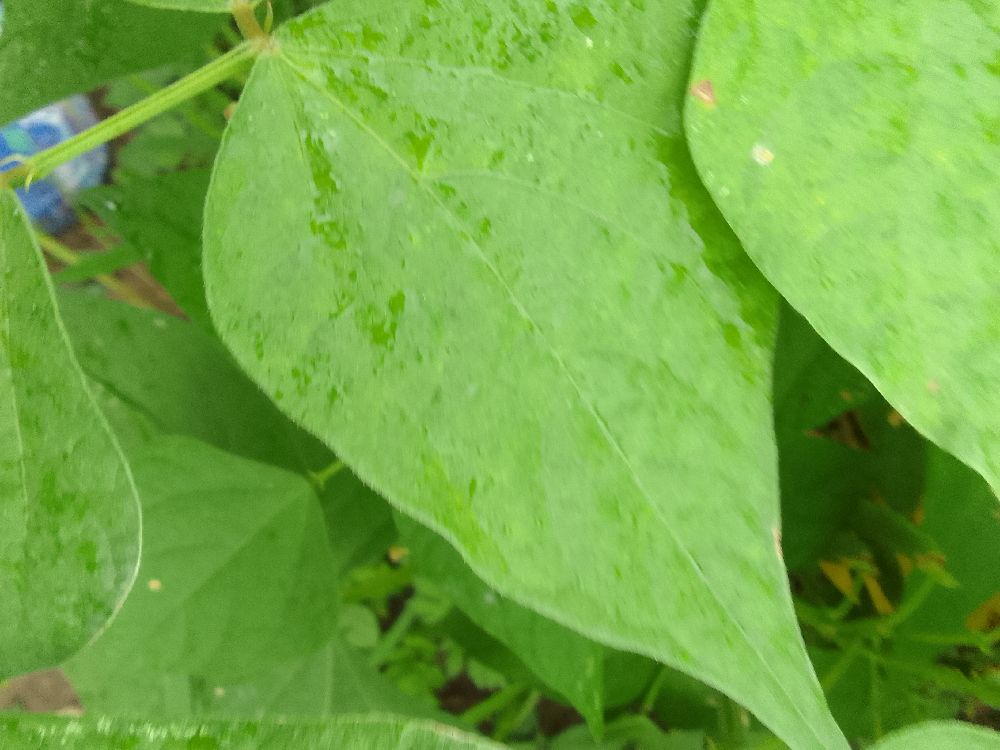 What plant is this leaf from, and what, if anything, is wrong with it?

common bean, healthy
